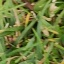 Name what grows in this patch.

grass
